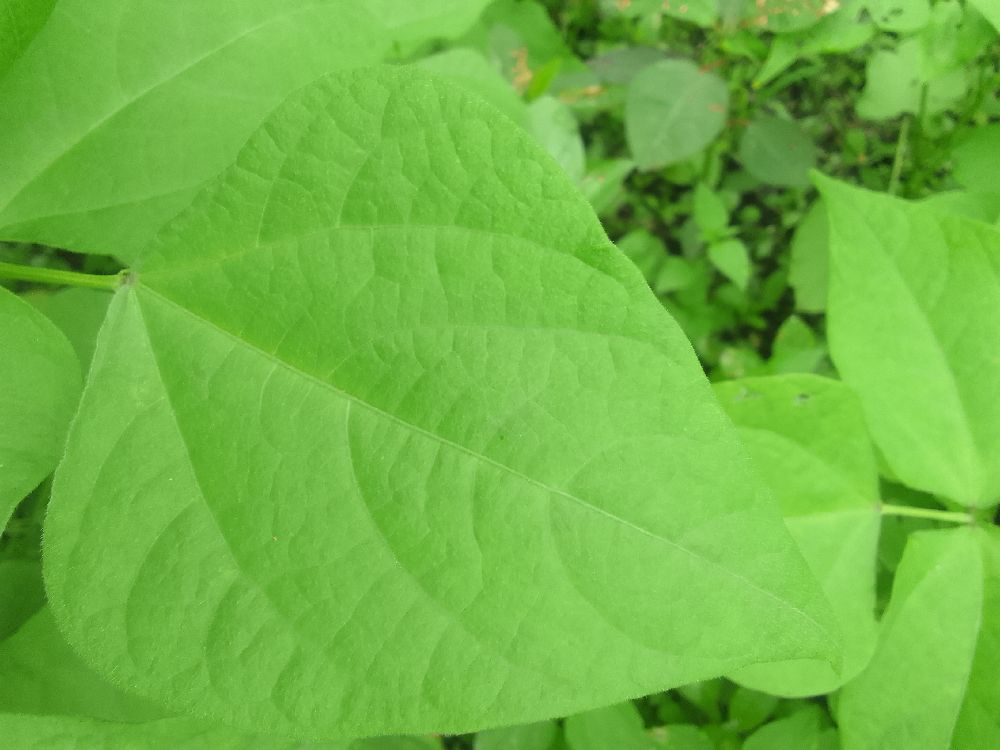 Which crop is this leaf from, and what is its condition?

common bean, healthy
